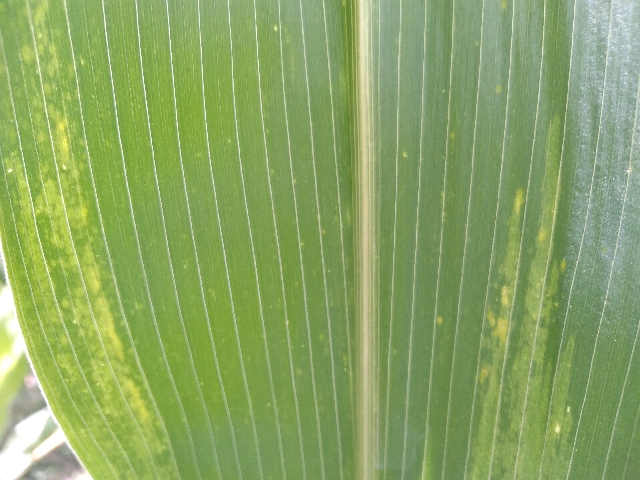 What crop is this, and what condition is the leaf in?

maize, maize lethal necrosis
